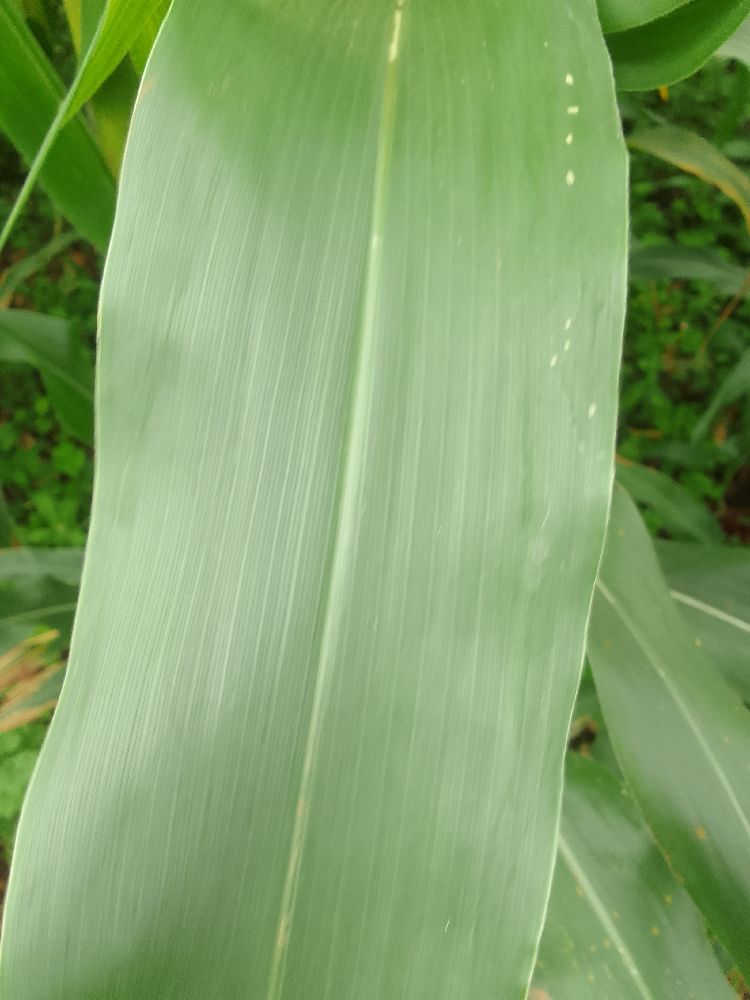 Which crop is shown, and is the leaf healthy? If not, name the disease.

maize, healthy
